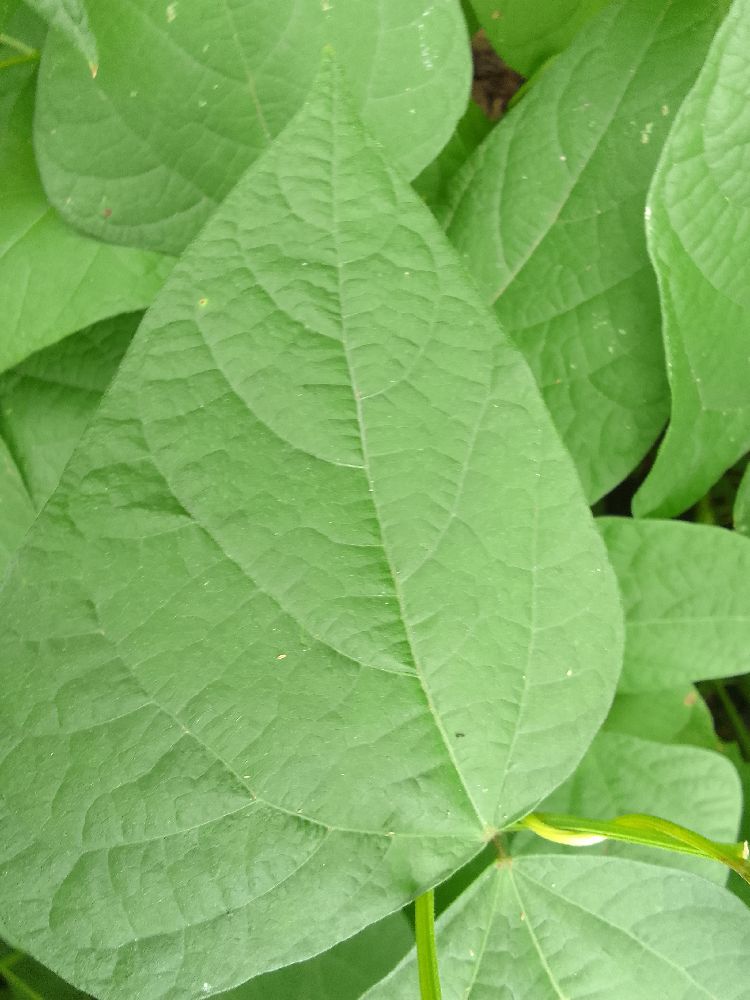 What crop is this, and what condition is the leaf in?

common bean, healthy
